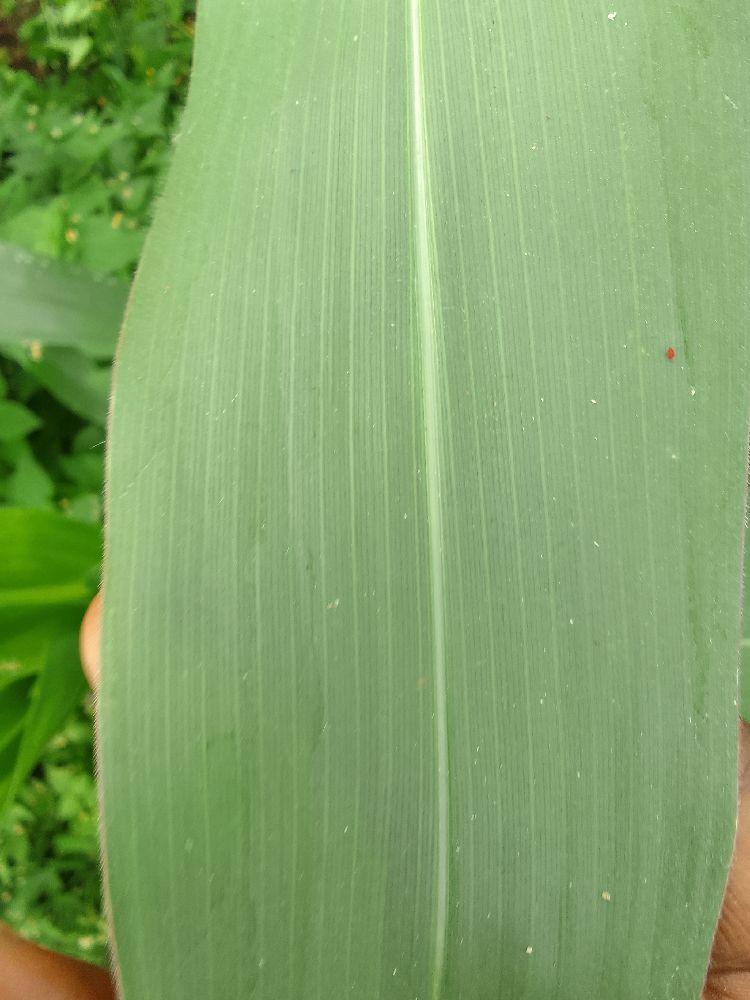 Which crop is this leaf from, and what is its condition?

maize, healthy
